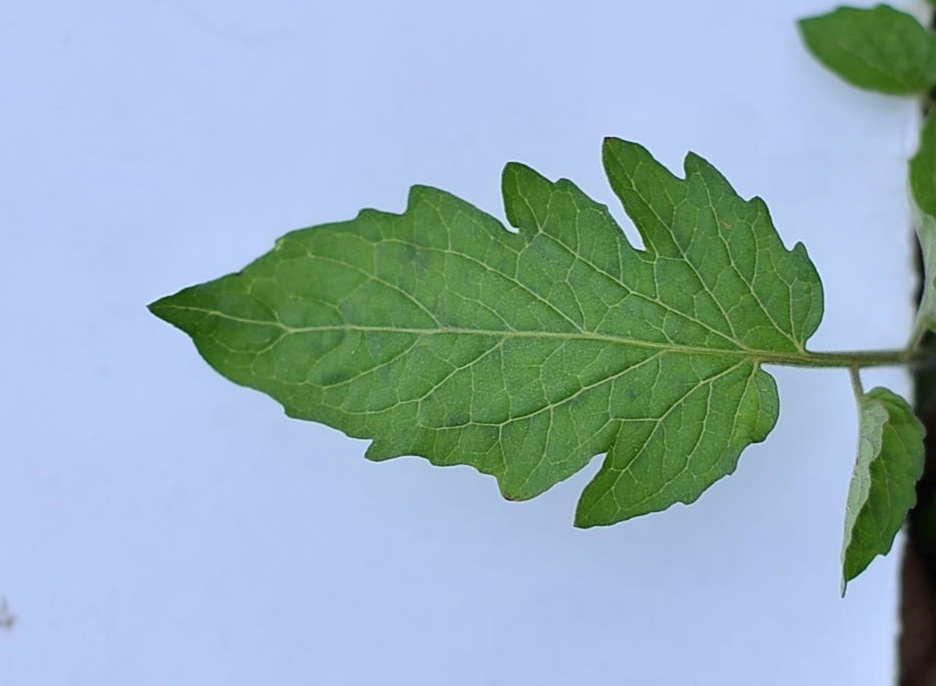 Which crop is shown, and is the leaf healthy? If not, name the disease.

tomato, healthy
